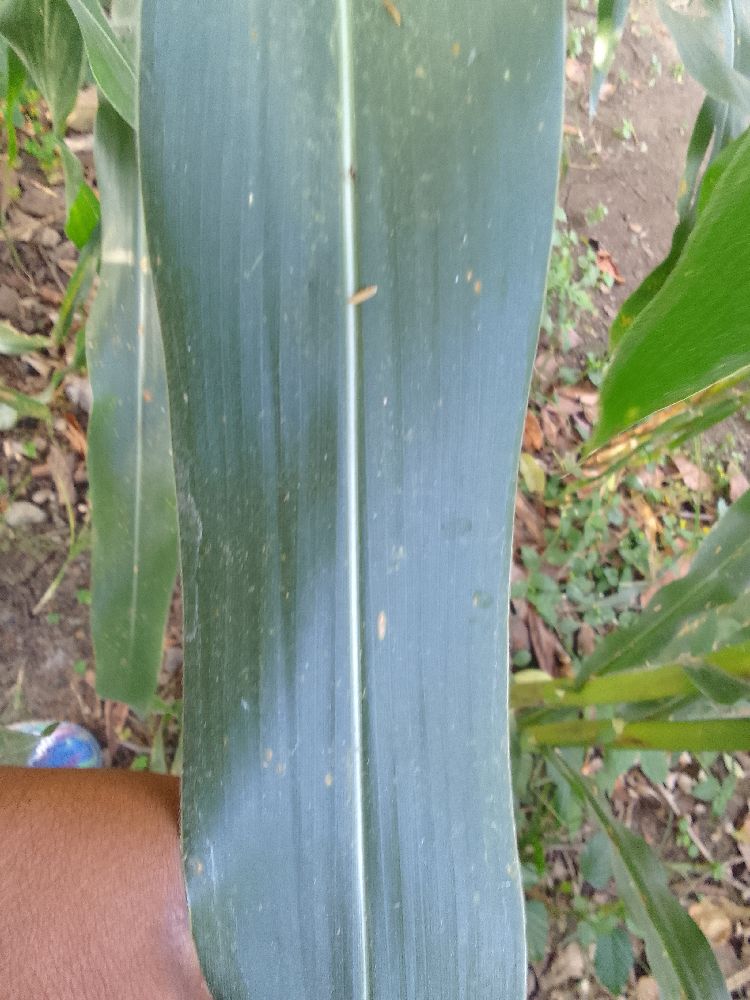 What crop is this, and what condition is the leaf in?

maize, healthy
